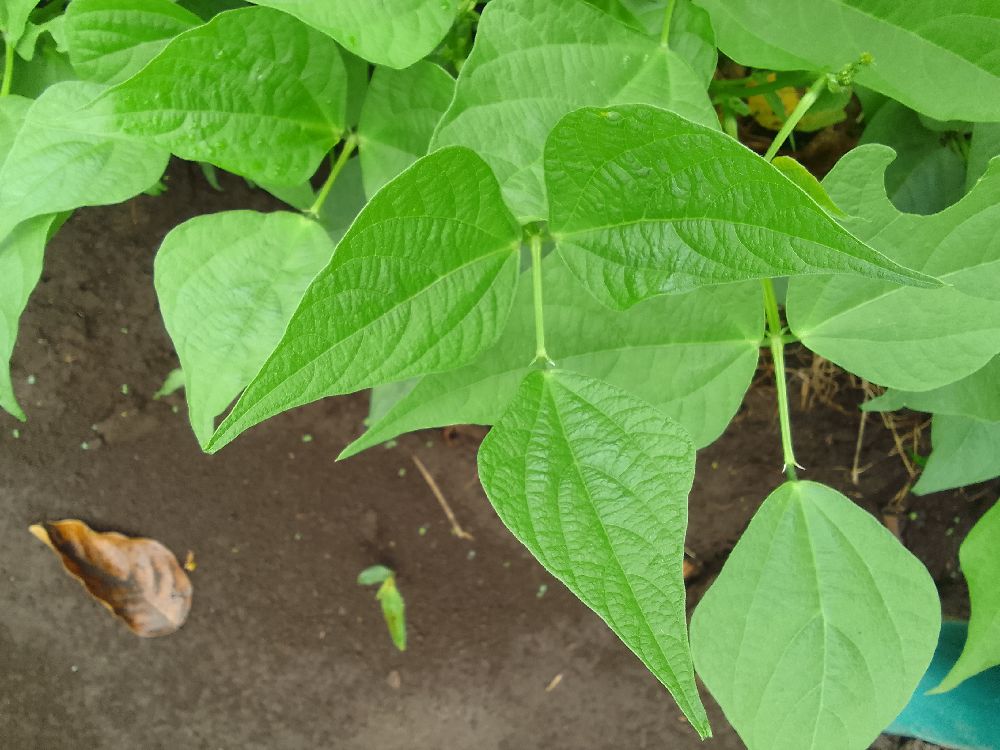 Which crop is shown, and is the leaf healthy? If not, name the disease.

common bean, healthy
